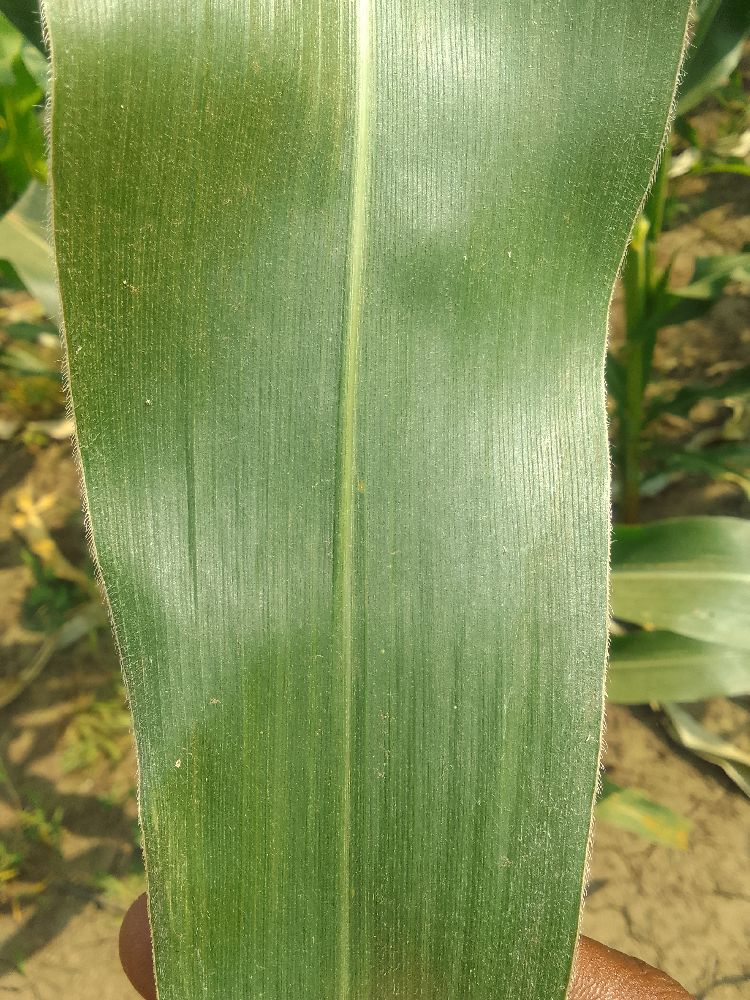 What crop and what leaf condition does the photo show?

maize, healthy
